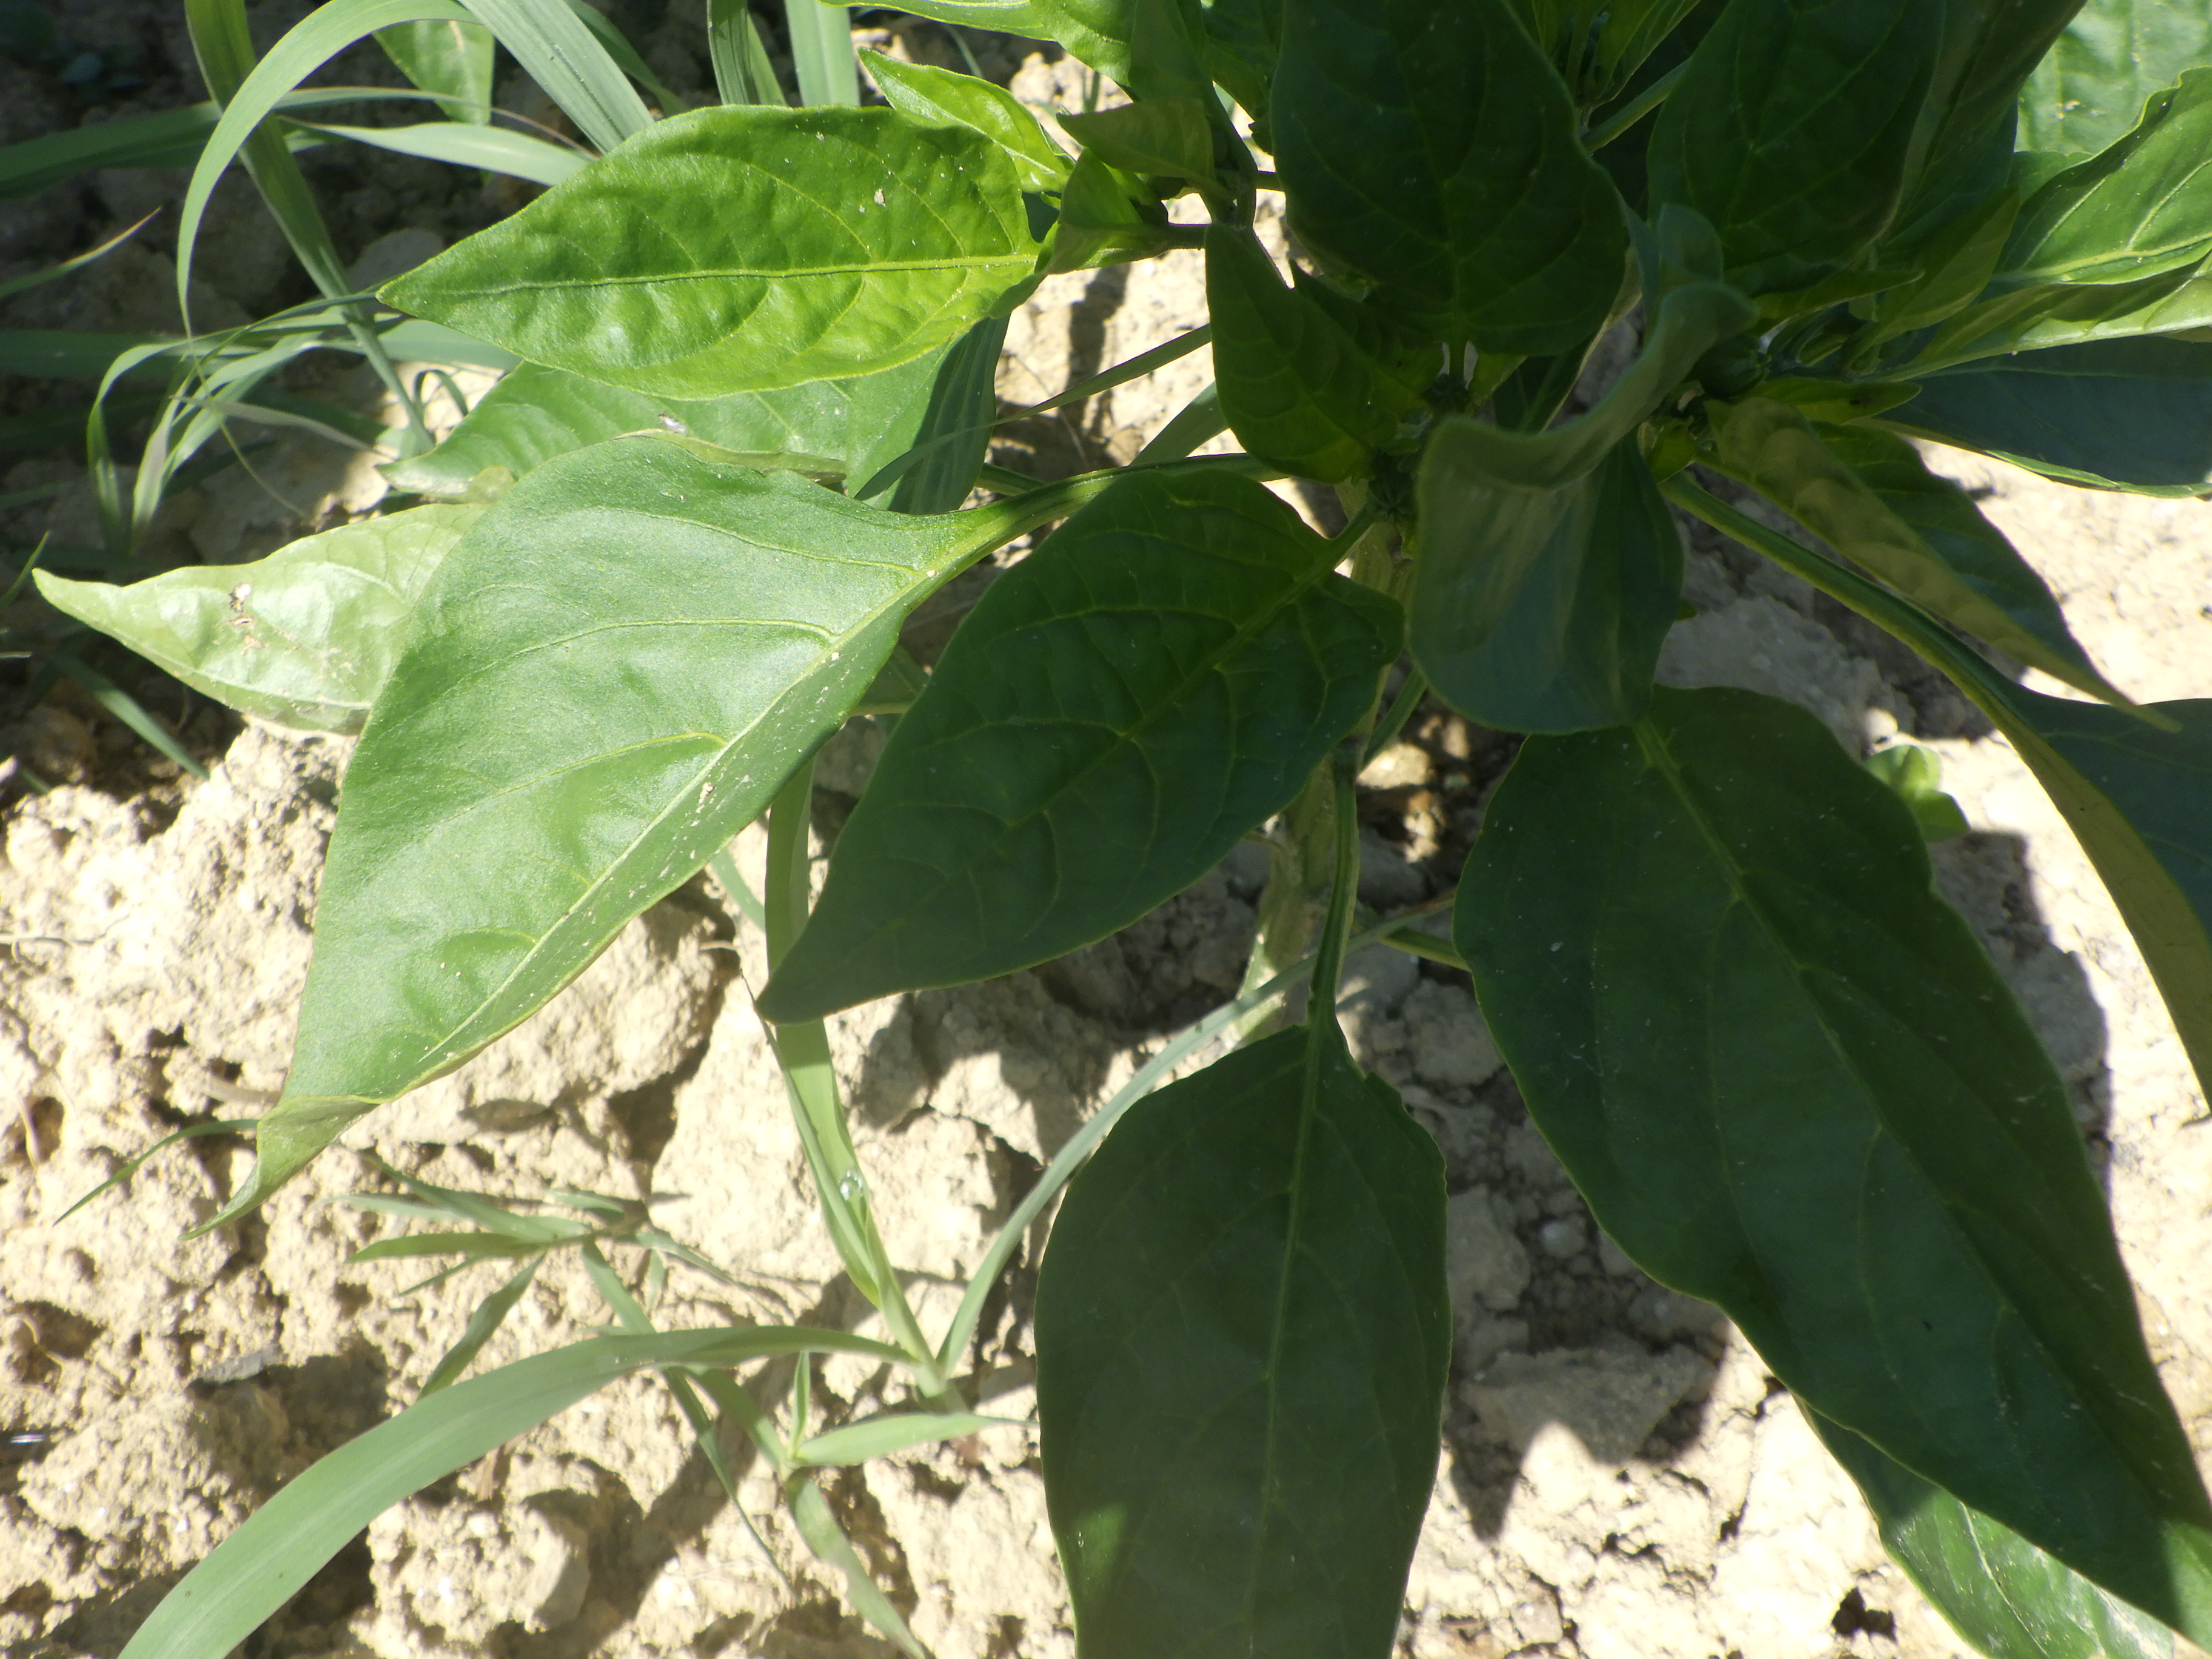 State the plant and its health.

chili pepper, healthy
